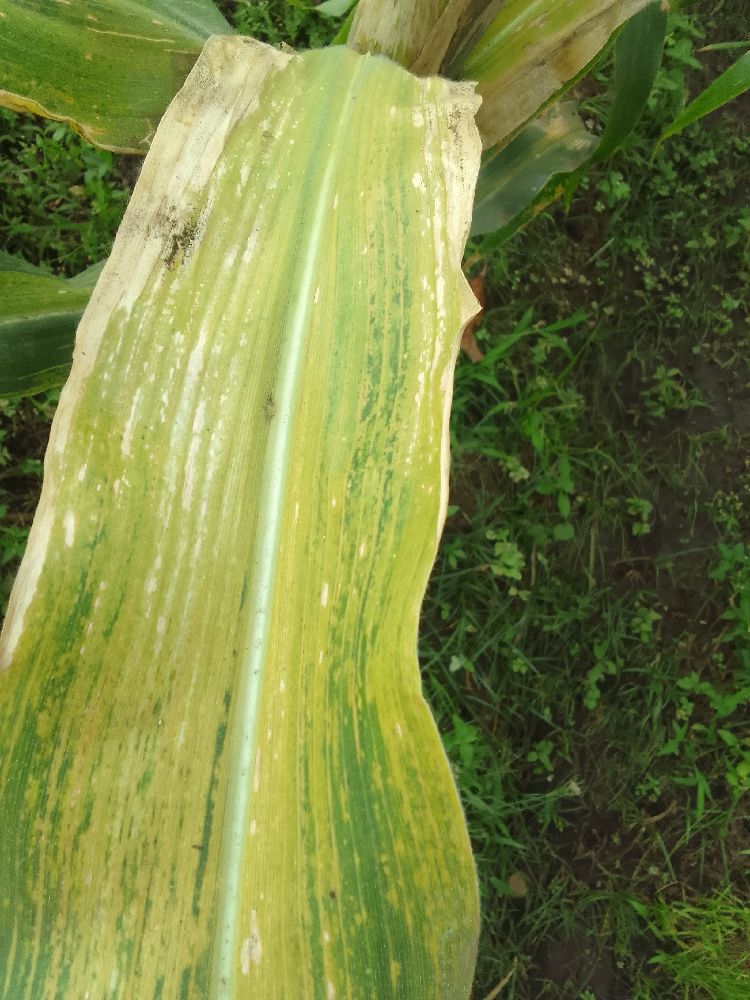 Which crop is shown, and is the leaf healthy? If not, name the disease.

maize, maize lethal necrosis
